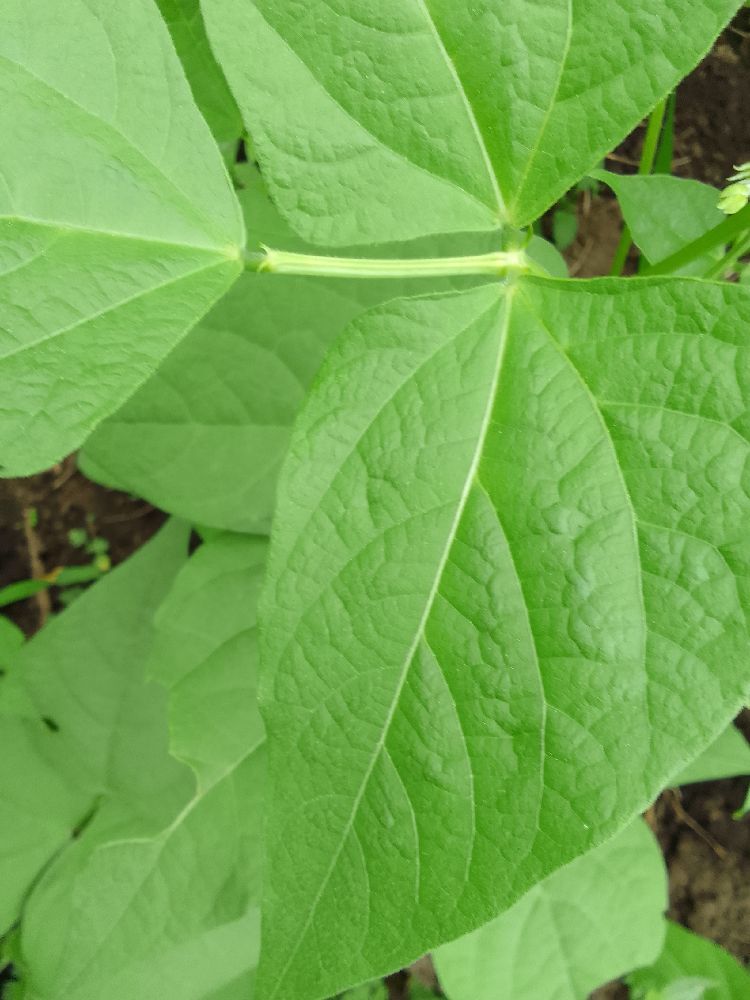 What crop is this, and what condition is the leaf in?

common bean, healthy
